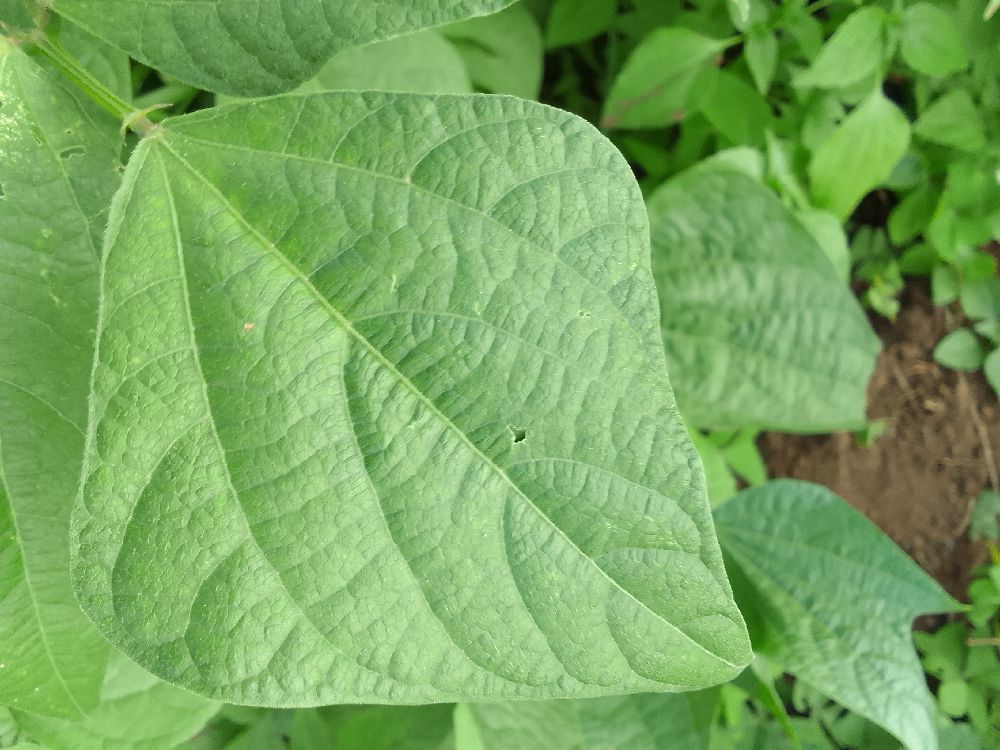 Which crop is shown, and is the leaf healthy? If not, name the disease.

common bean, healthy
